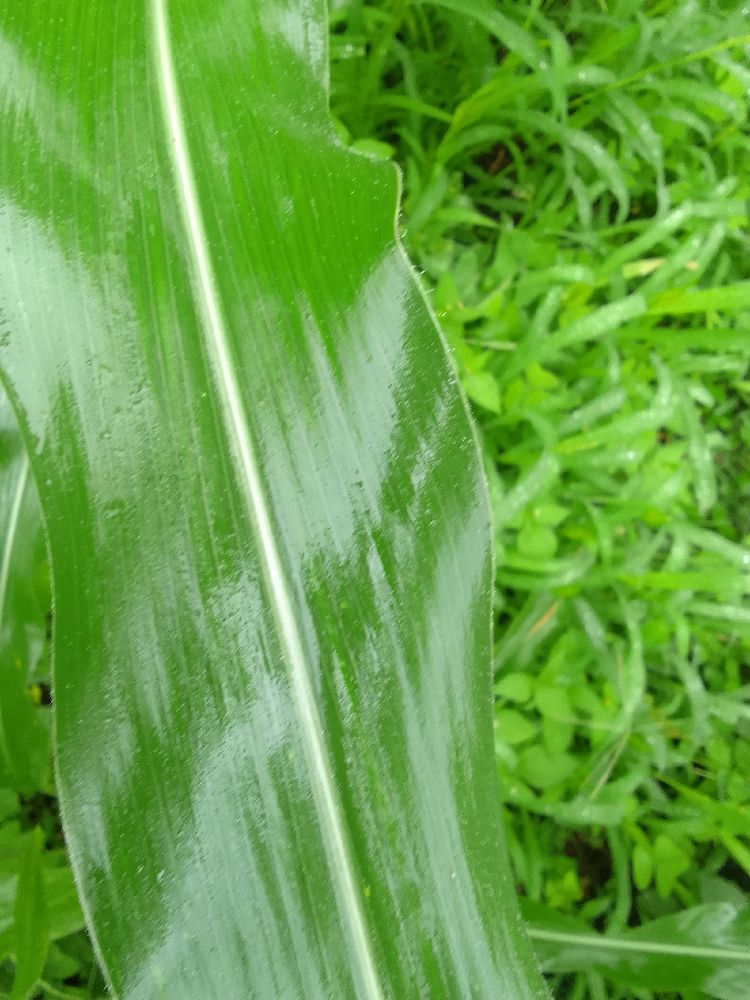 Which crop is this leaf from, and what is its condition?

maize, healthy
